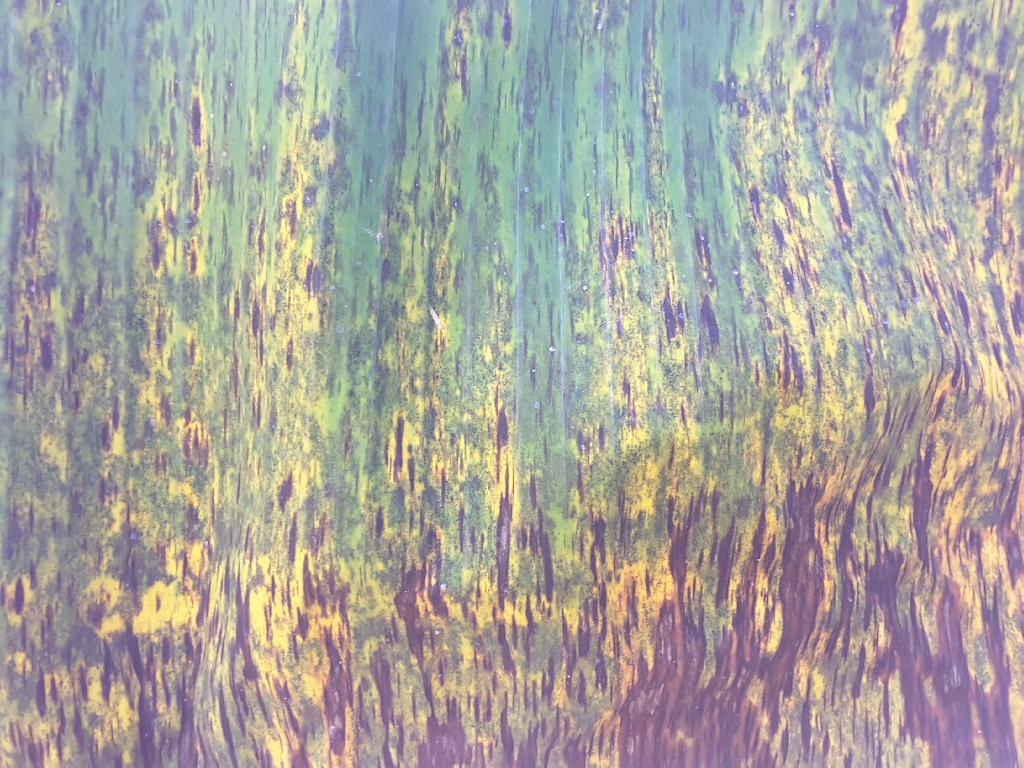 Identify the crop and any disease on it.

banana, black sigatoka
